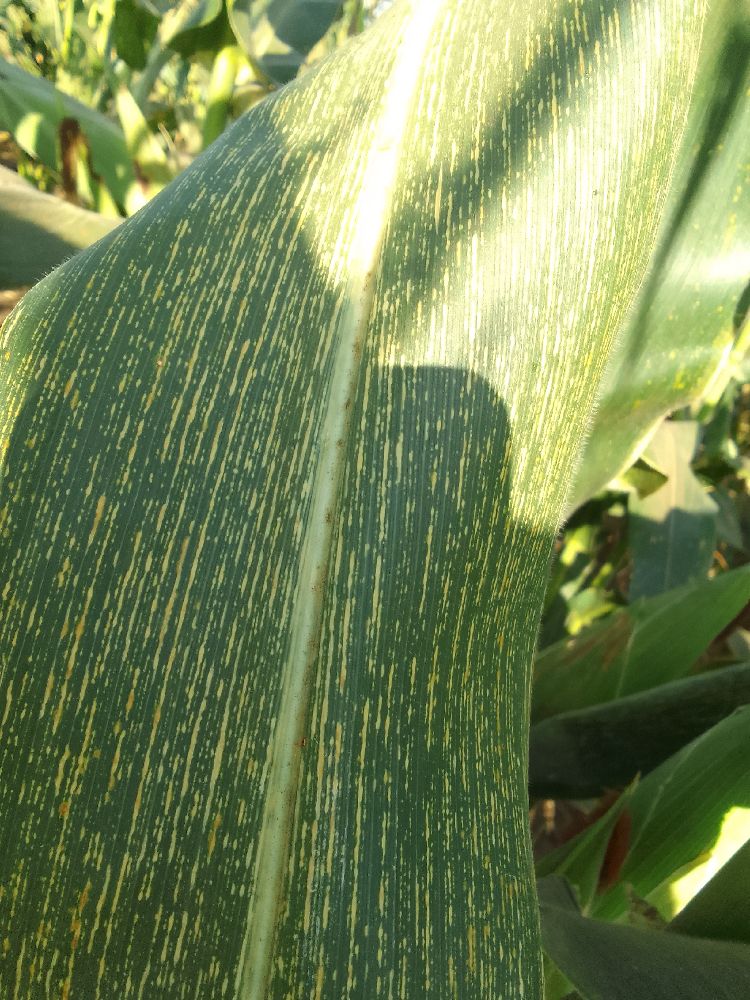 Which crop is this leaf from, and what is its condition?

maize, maize streak virus
